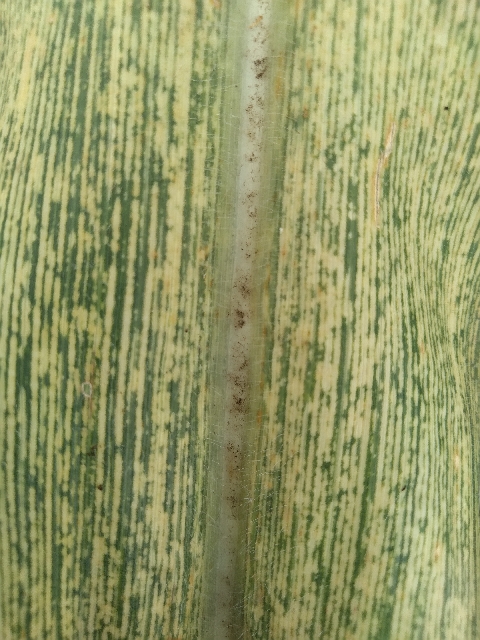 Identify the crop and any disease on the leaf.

maize, maize streak virus
